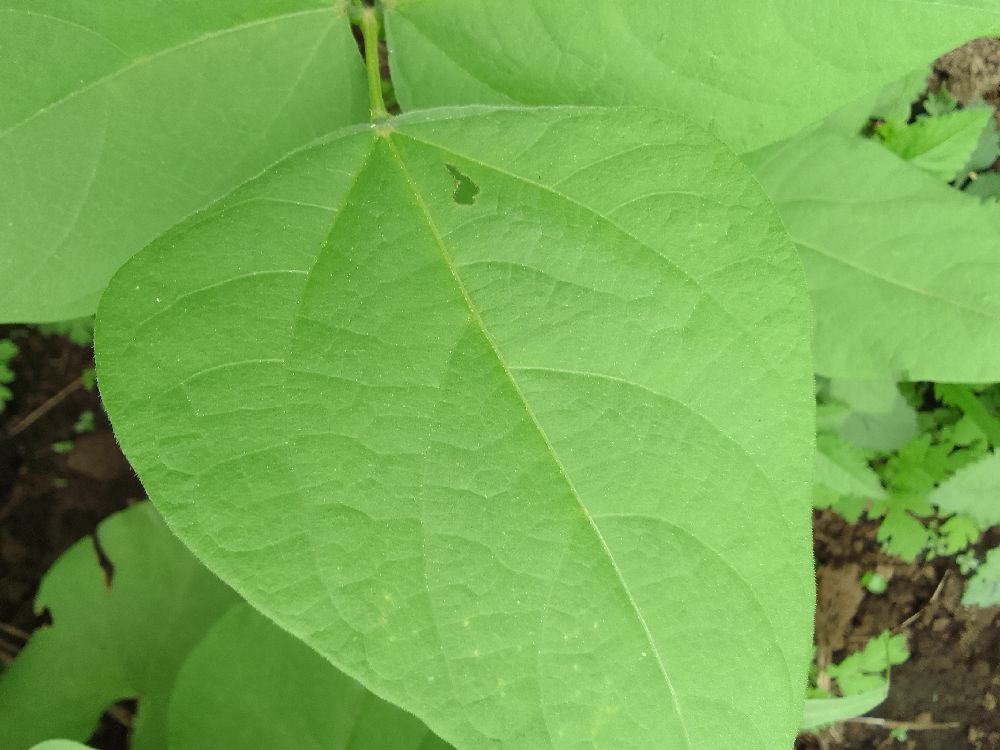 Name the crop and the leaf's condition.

common bean, healthy
